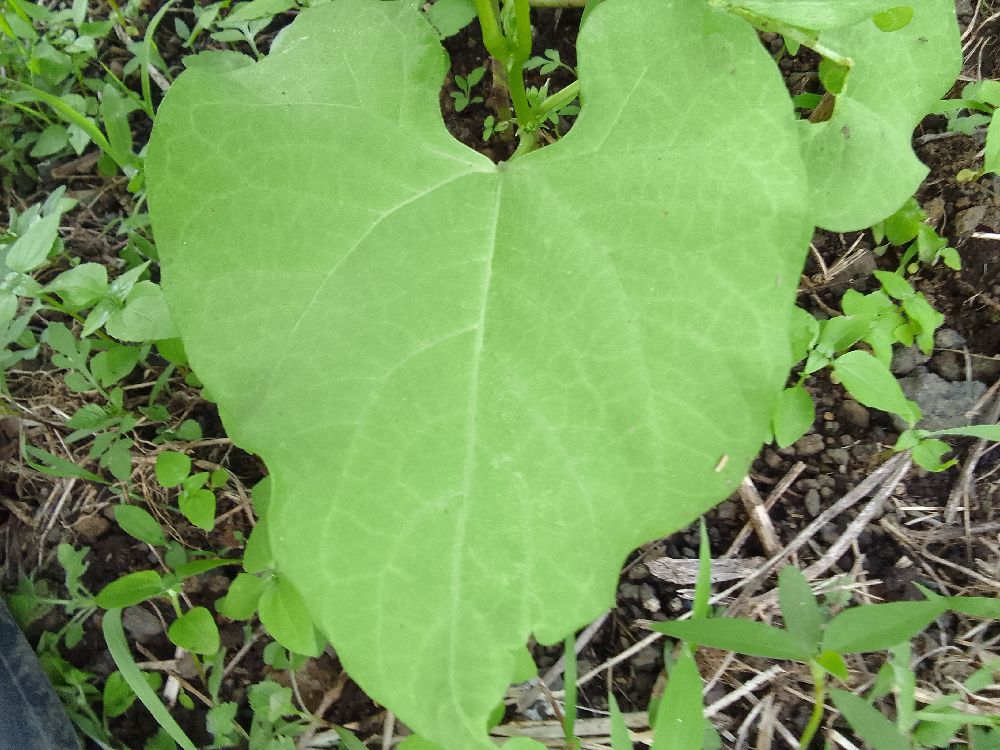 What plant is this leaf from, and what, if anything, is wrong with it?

common bean, healthy
